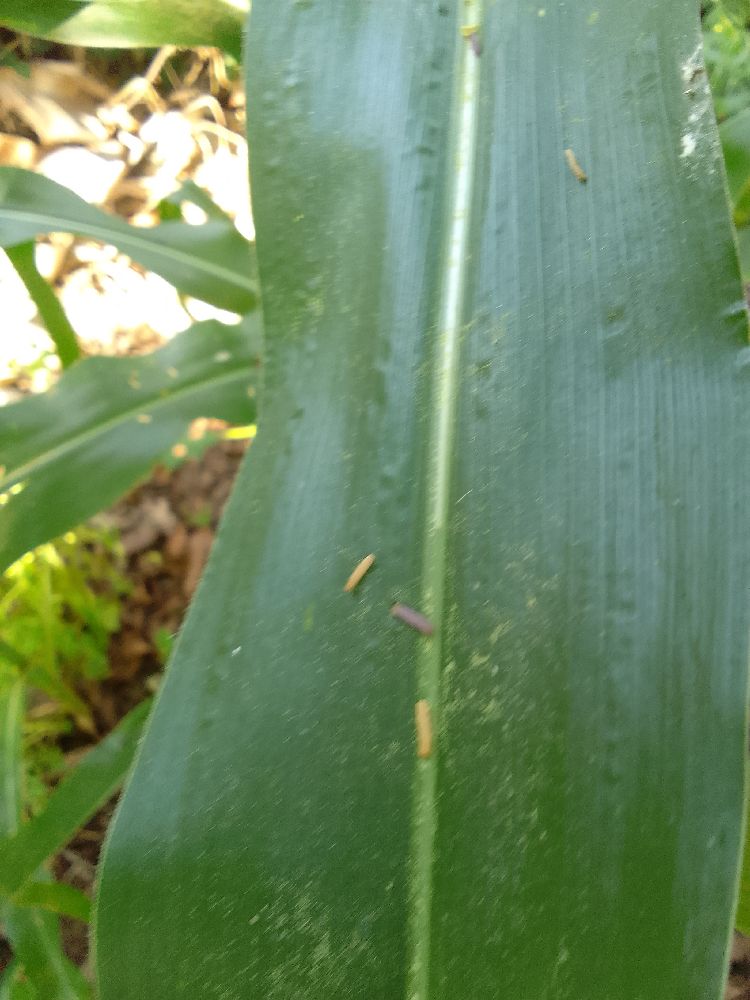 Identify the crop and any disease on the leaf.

maize, healthy
